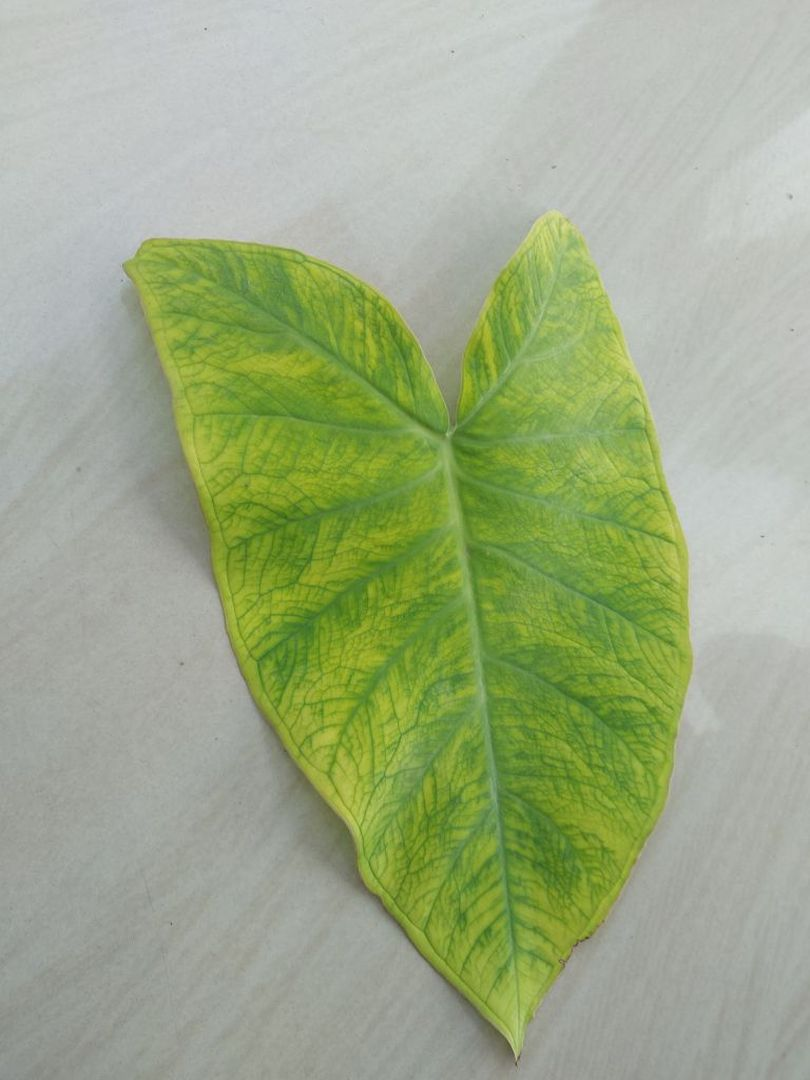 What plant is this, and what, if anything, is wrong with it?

taro, mosaic
